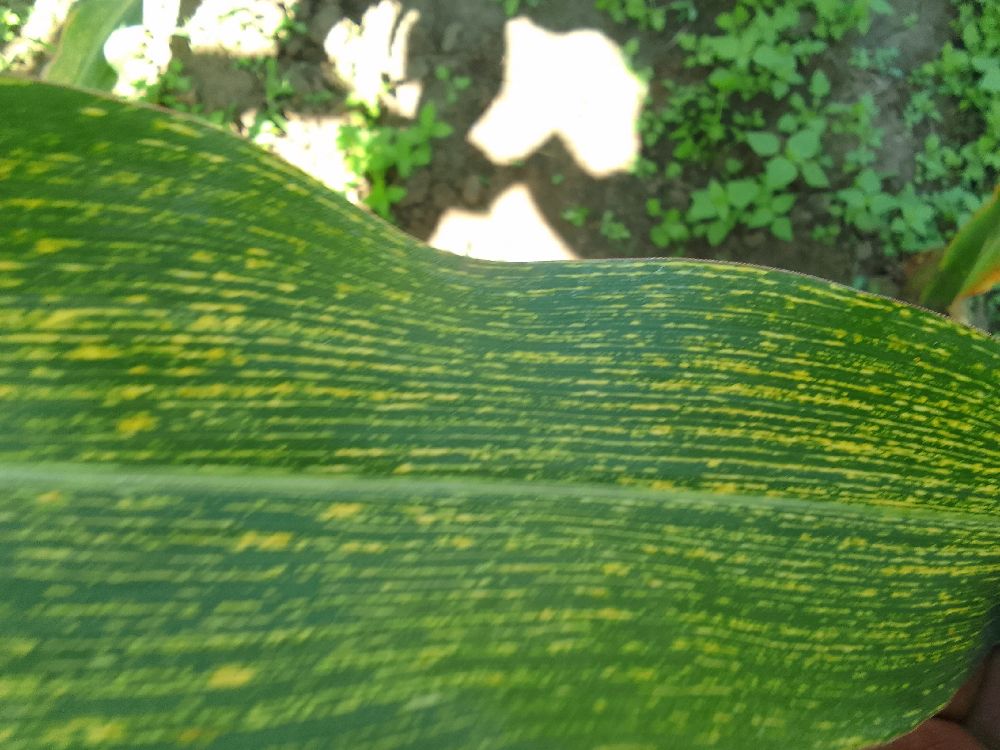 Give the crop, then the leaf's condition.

maize, maize streak virus
